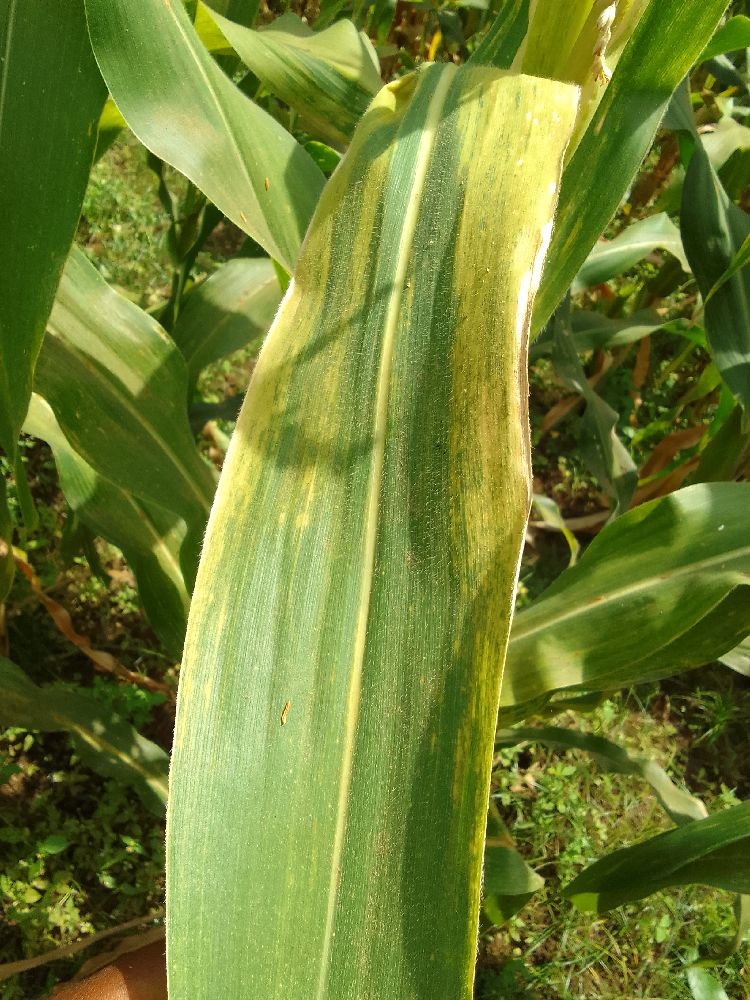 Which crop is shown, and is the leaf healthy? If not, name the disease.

maize, maize lethal necrosis
